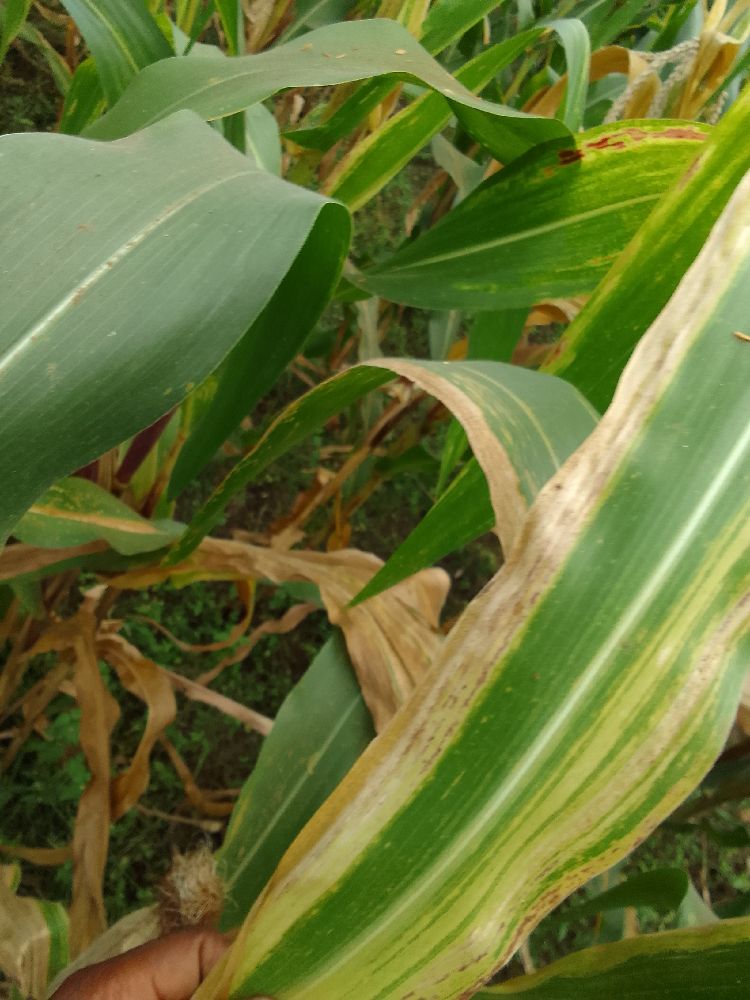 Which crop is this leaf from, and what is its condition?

maize, maize lethal necrosis
